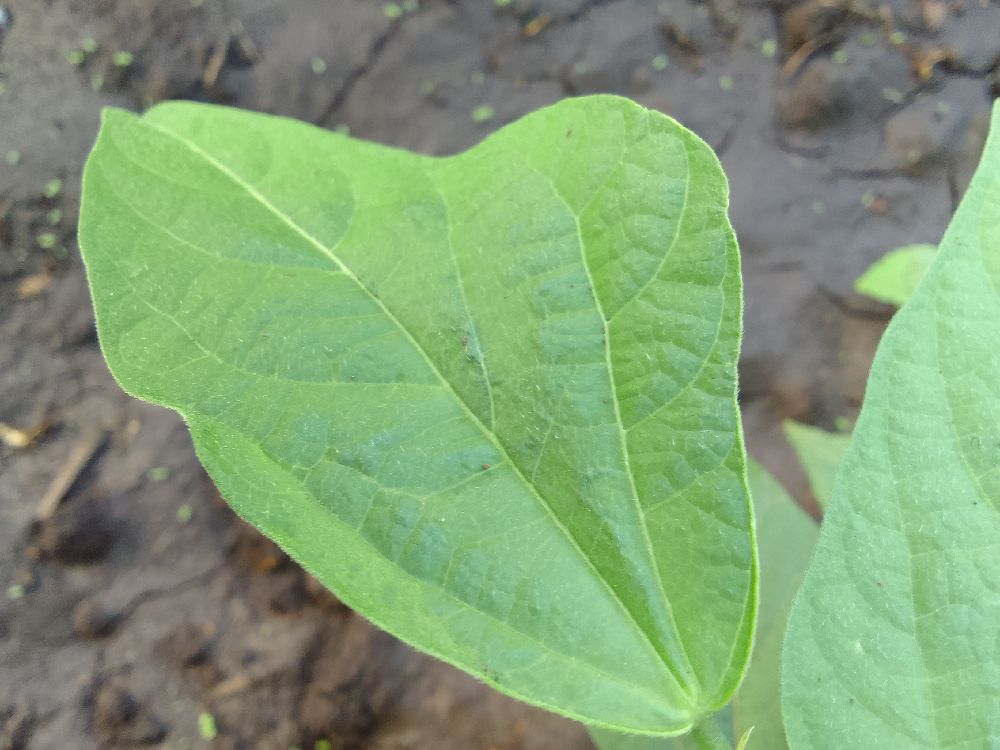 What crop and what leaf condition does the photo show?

common bean, healthy
